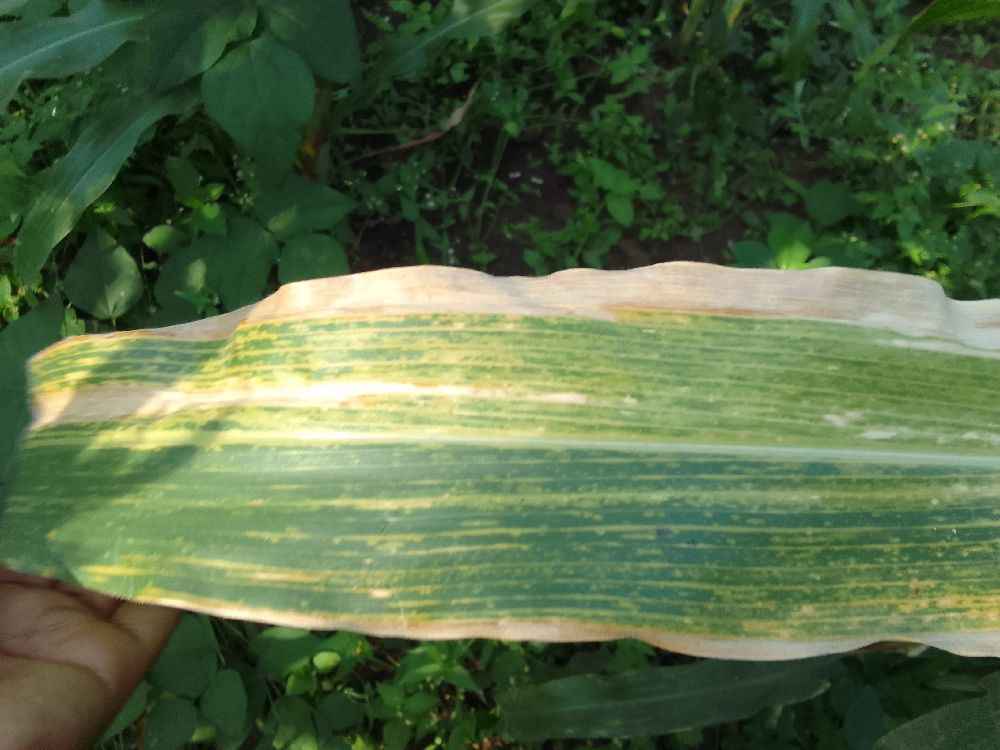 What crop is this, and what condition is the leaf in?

maize, maize lethal necrosis
